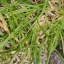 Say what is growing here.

grass
